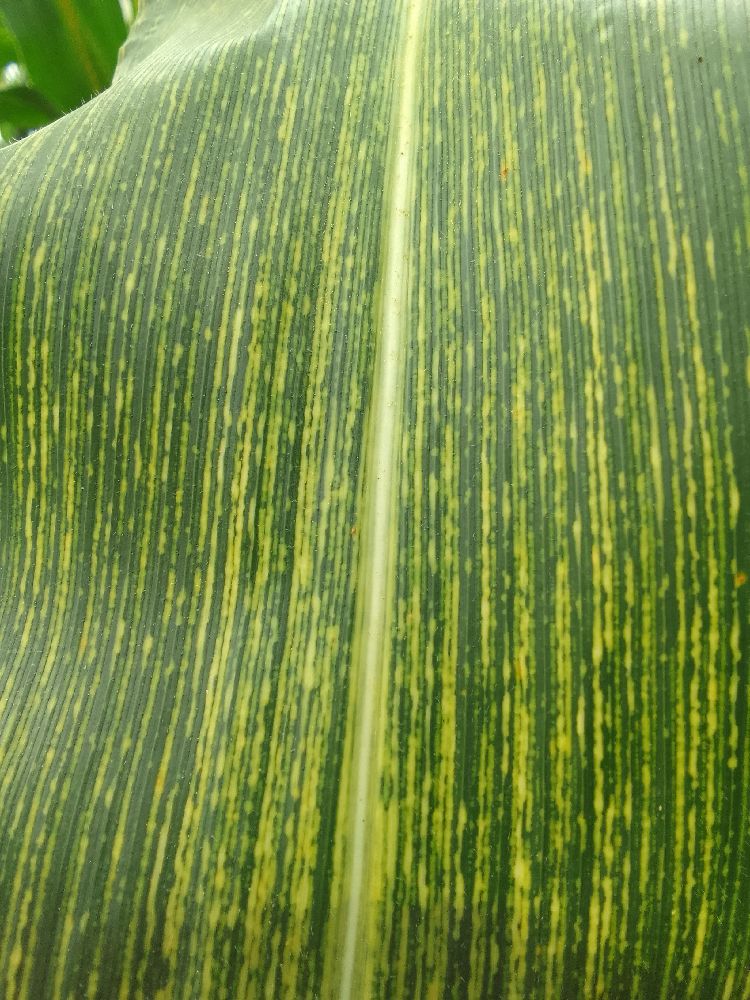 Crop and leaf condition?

maize, maize streak virus
